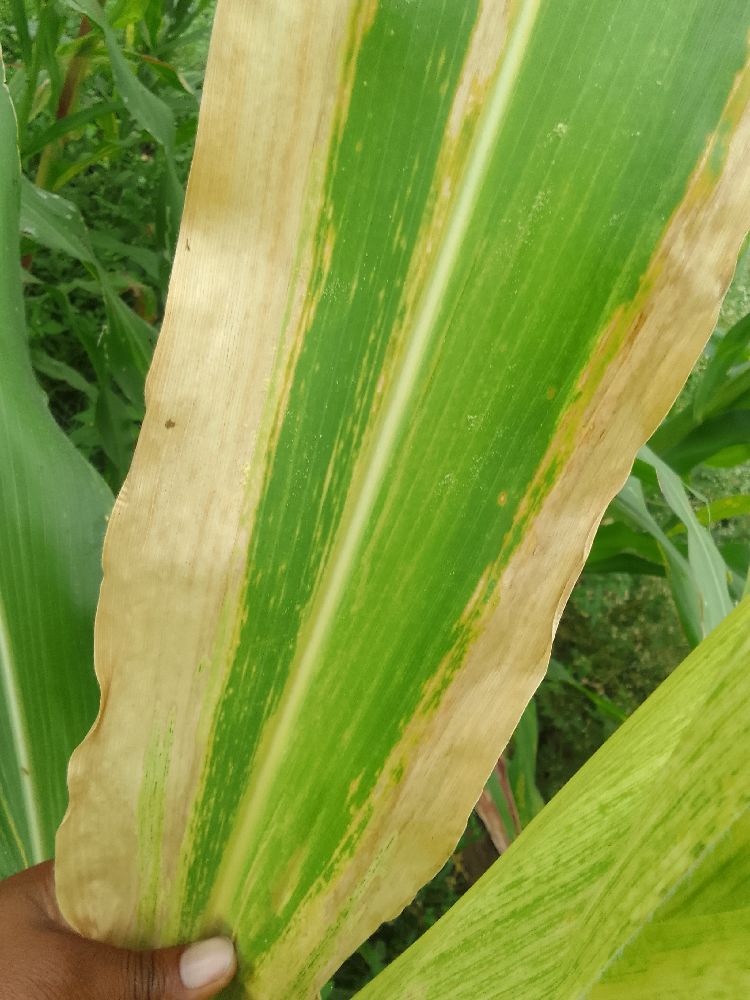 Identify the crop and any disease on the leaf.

maize, maize lethal necrosis
